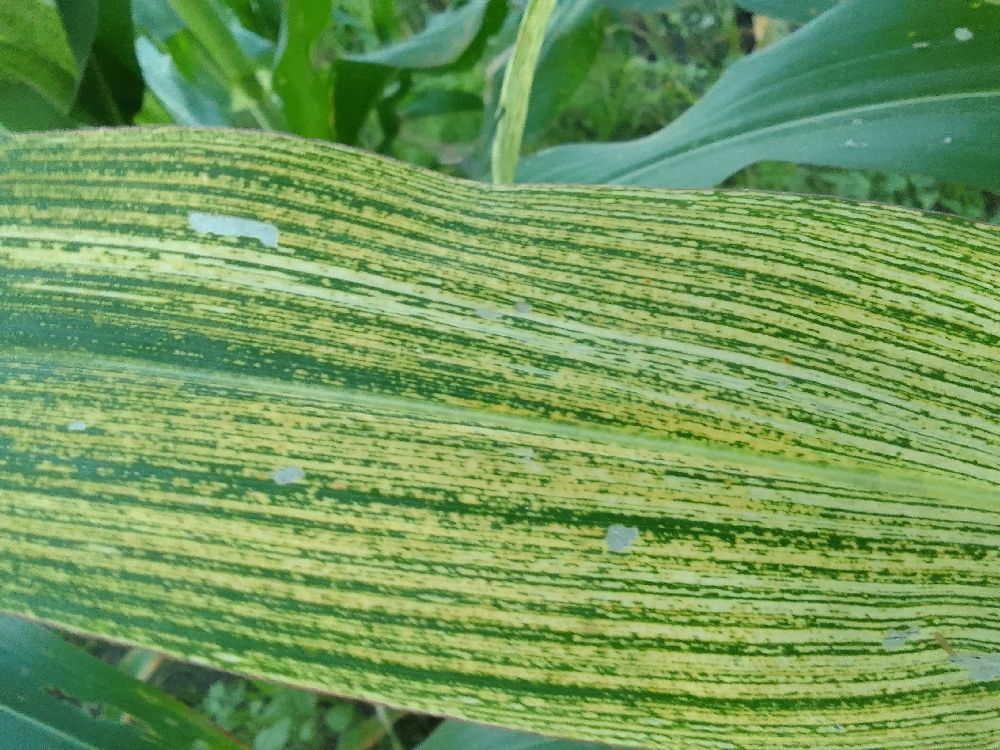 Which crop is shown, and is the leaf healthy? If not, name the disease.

maize, maize streak virus
